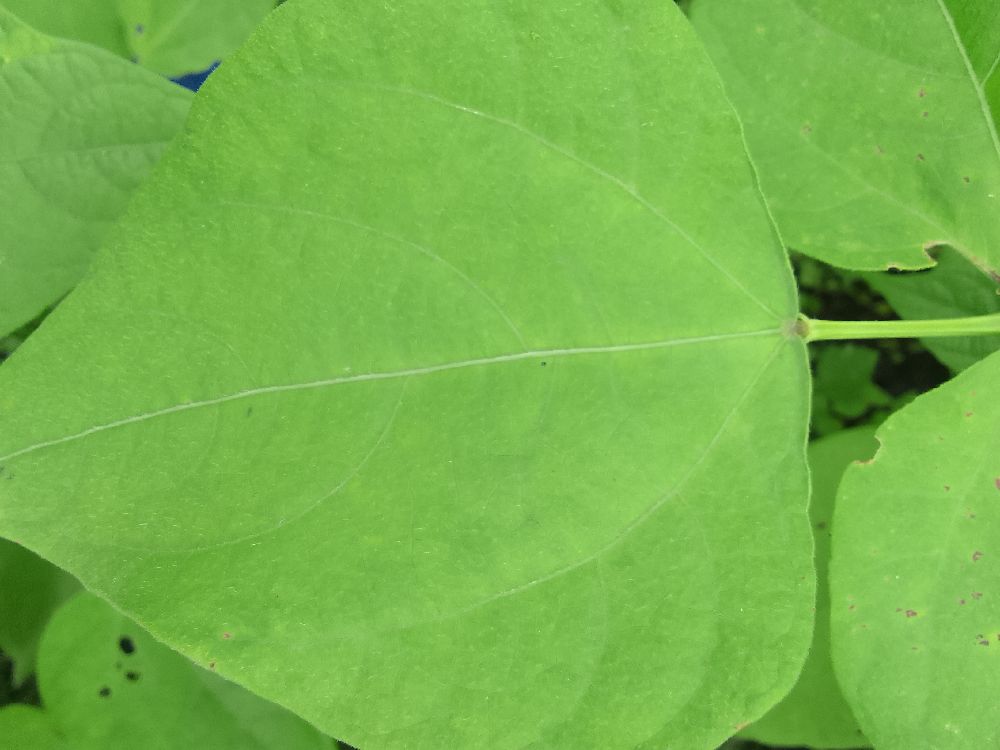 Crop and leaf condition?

common bean, healthy
